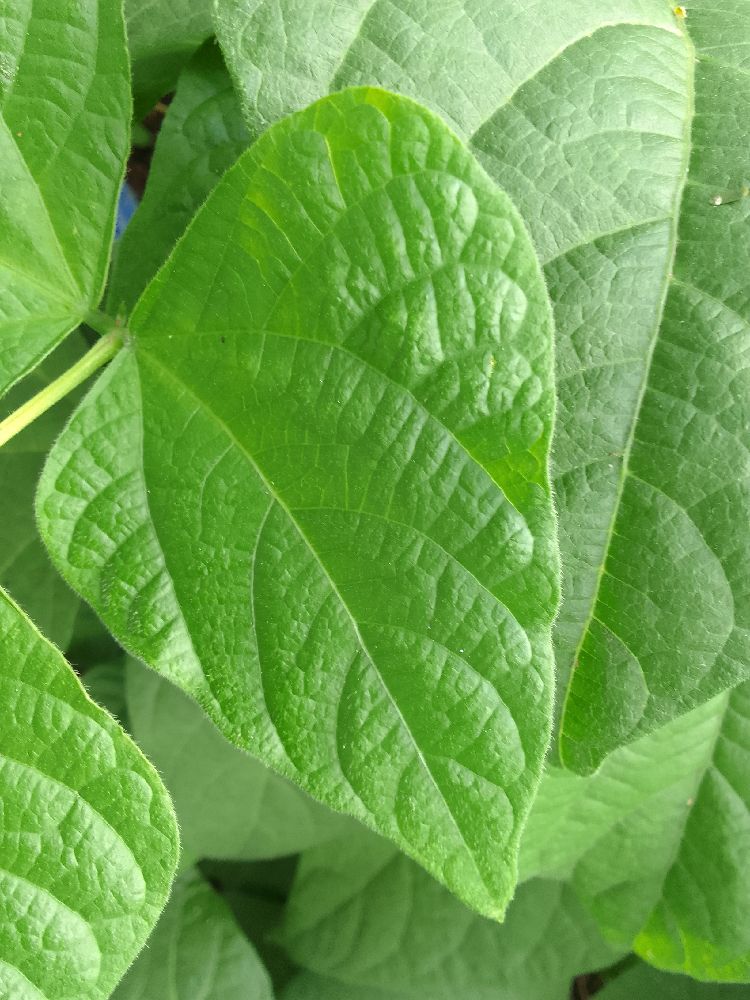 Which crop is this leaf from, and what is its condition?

common bean, healthy
